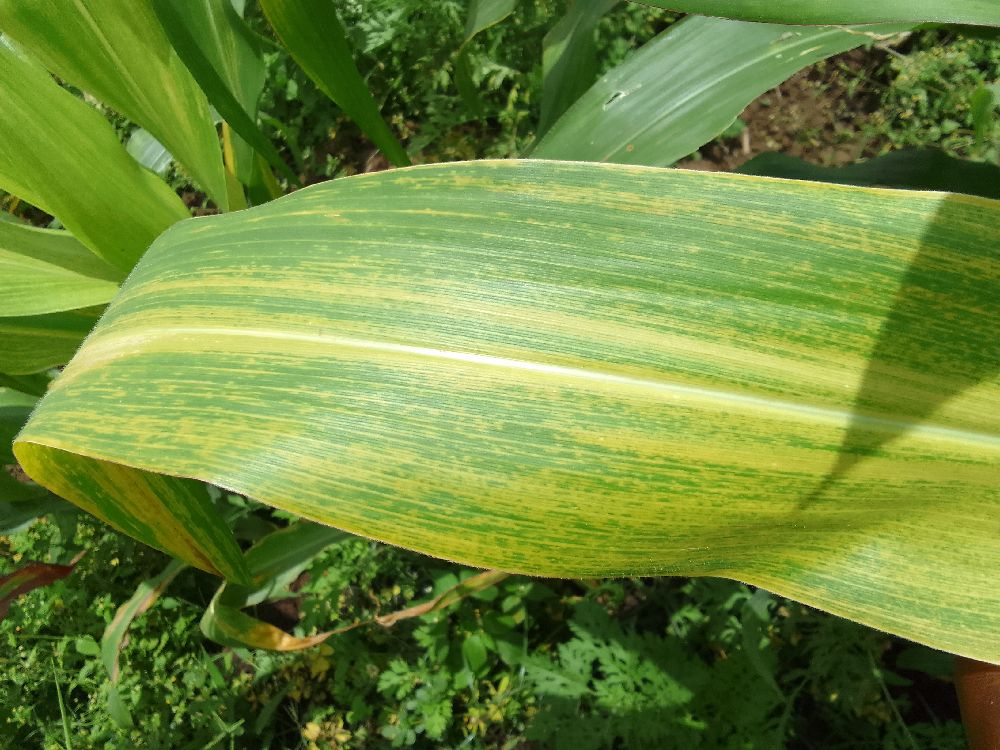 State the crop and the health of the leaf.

maize, maize lethal necrosis
